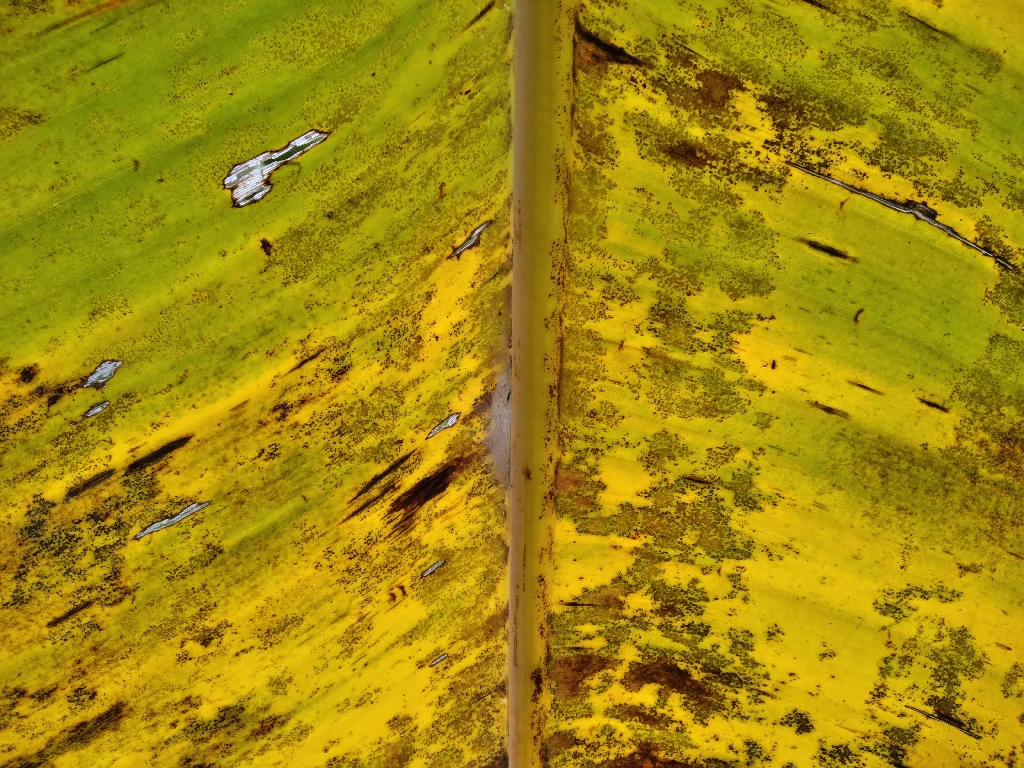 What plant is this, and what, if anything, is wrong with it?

banana, black sigatoka
